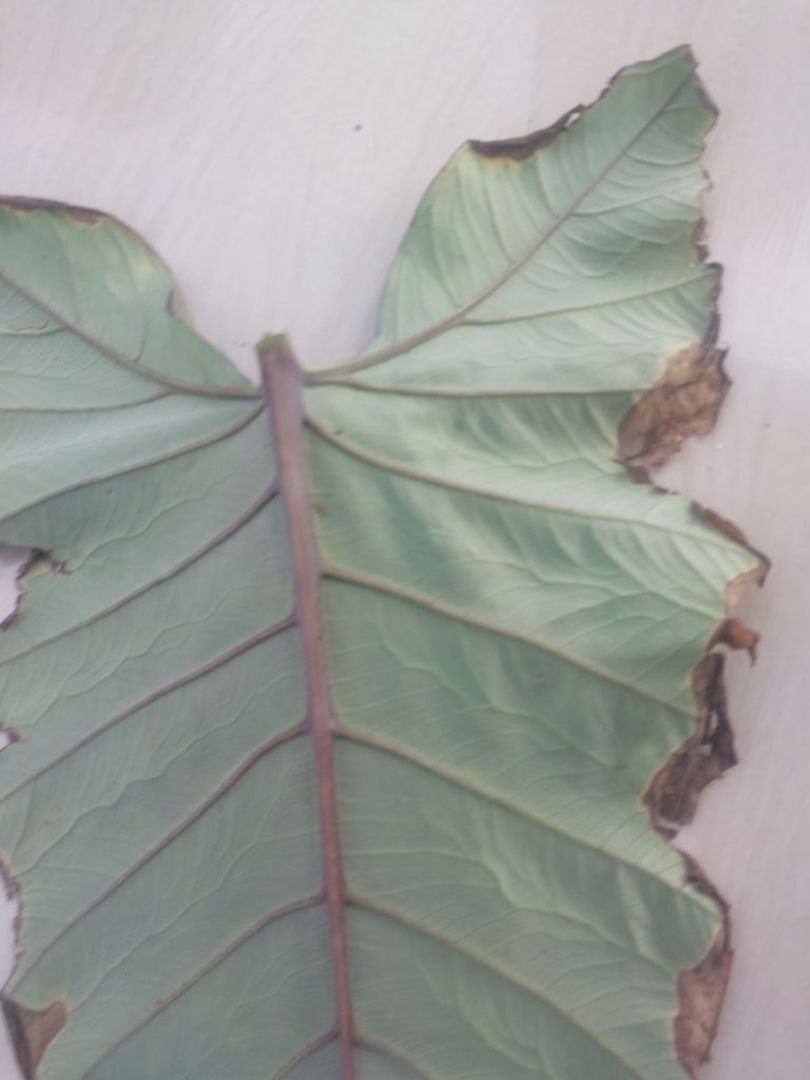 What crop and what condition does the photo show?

taro, leaf blight
